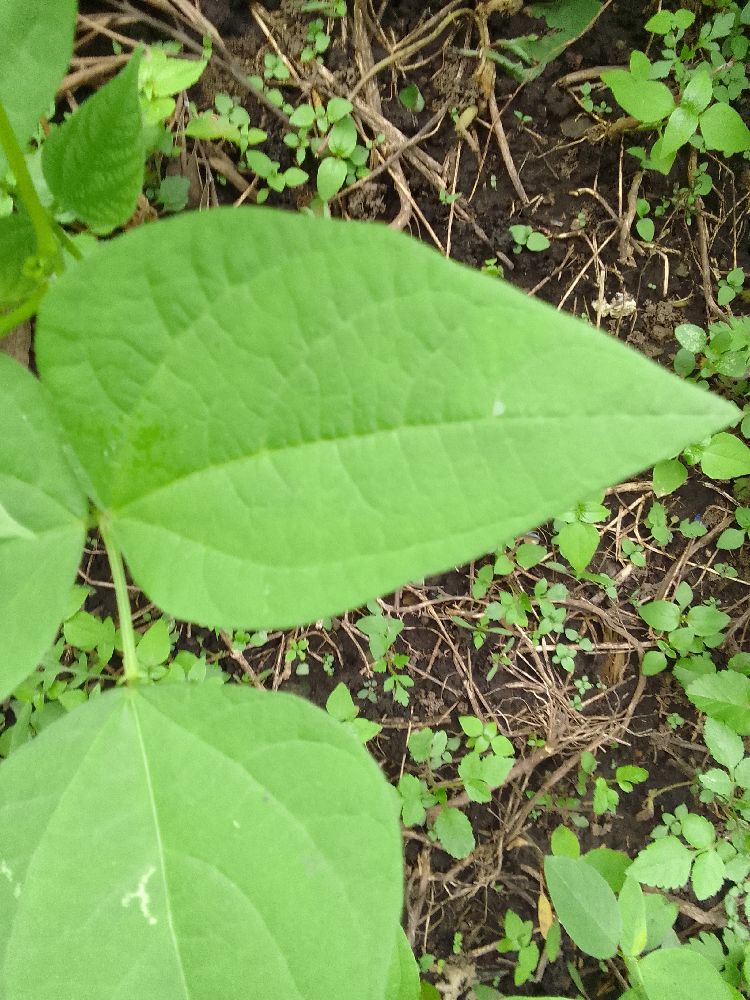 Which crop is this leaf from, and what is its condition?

common bean, healthy
